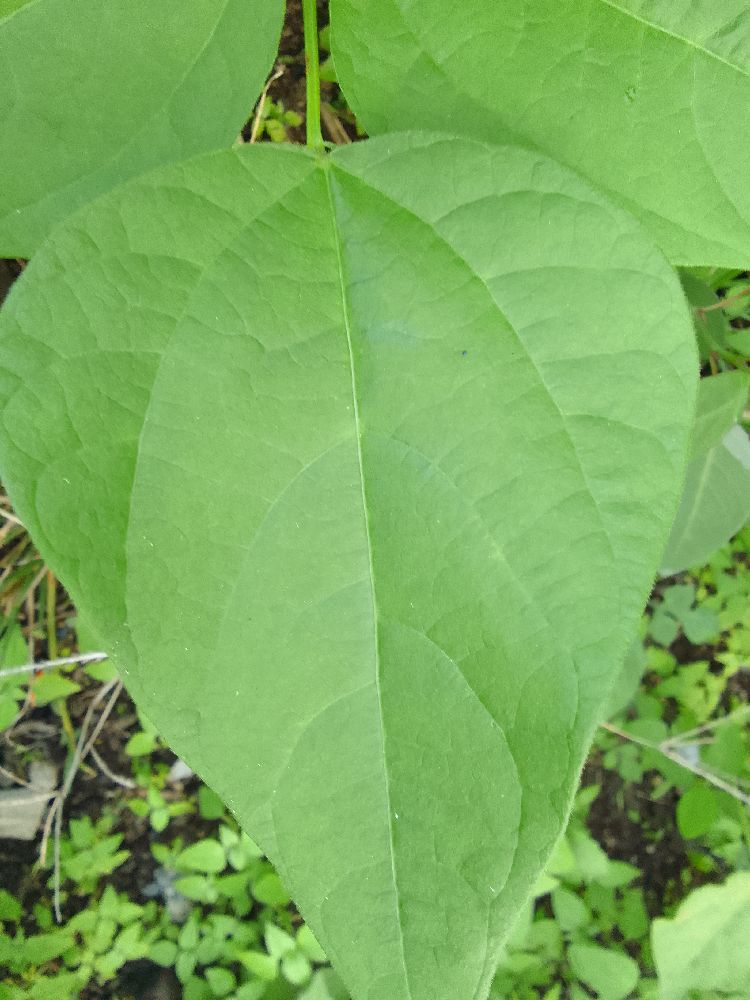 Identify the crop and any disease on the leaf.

common bean, healthy
